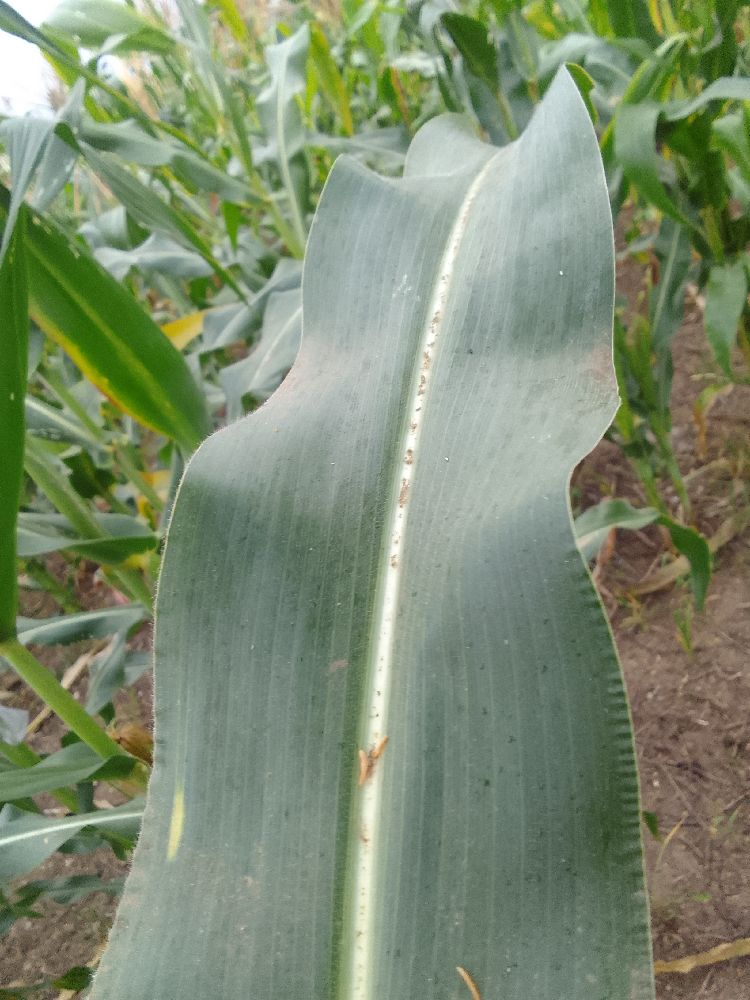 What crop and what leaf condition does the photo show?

maize, healthy
